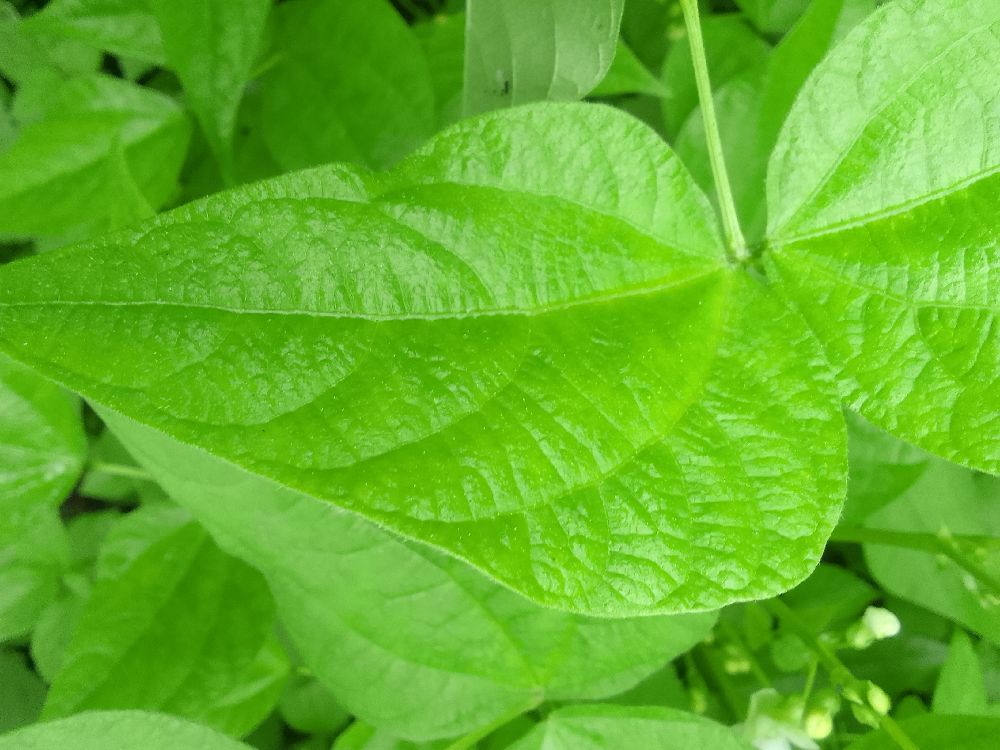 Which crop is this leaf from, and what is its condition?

common bean, healthy
